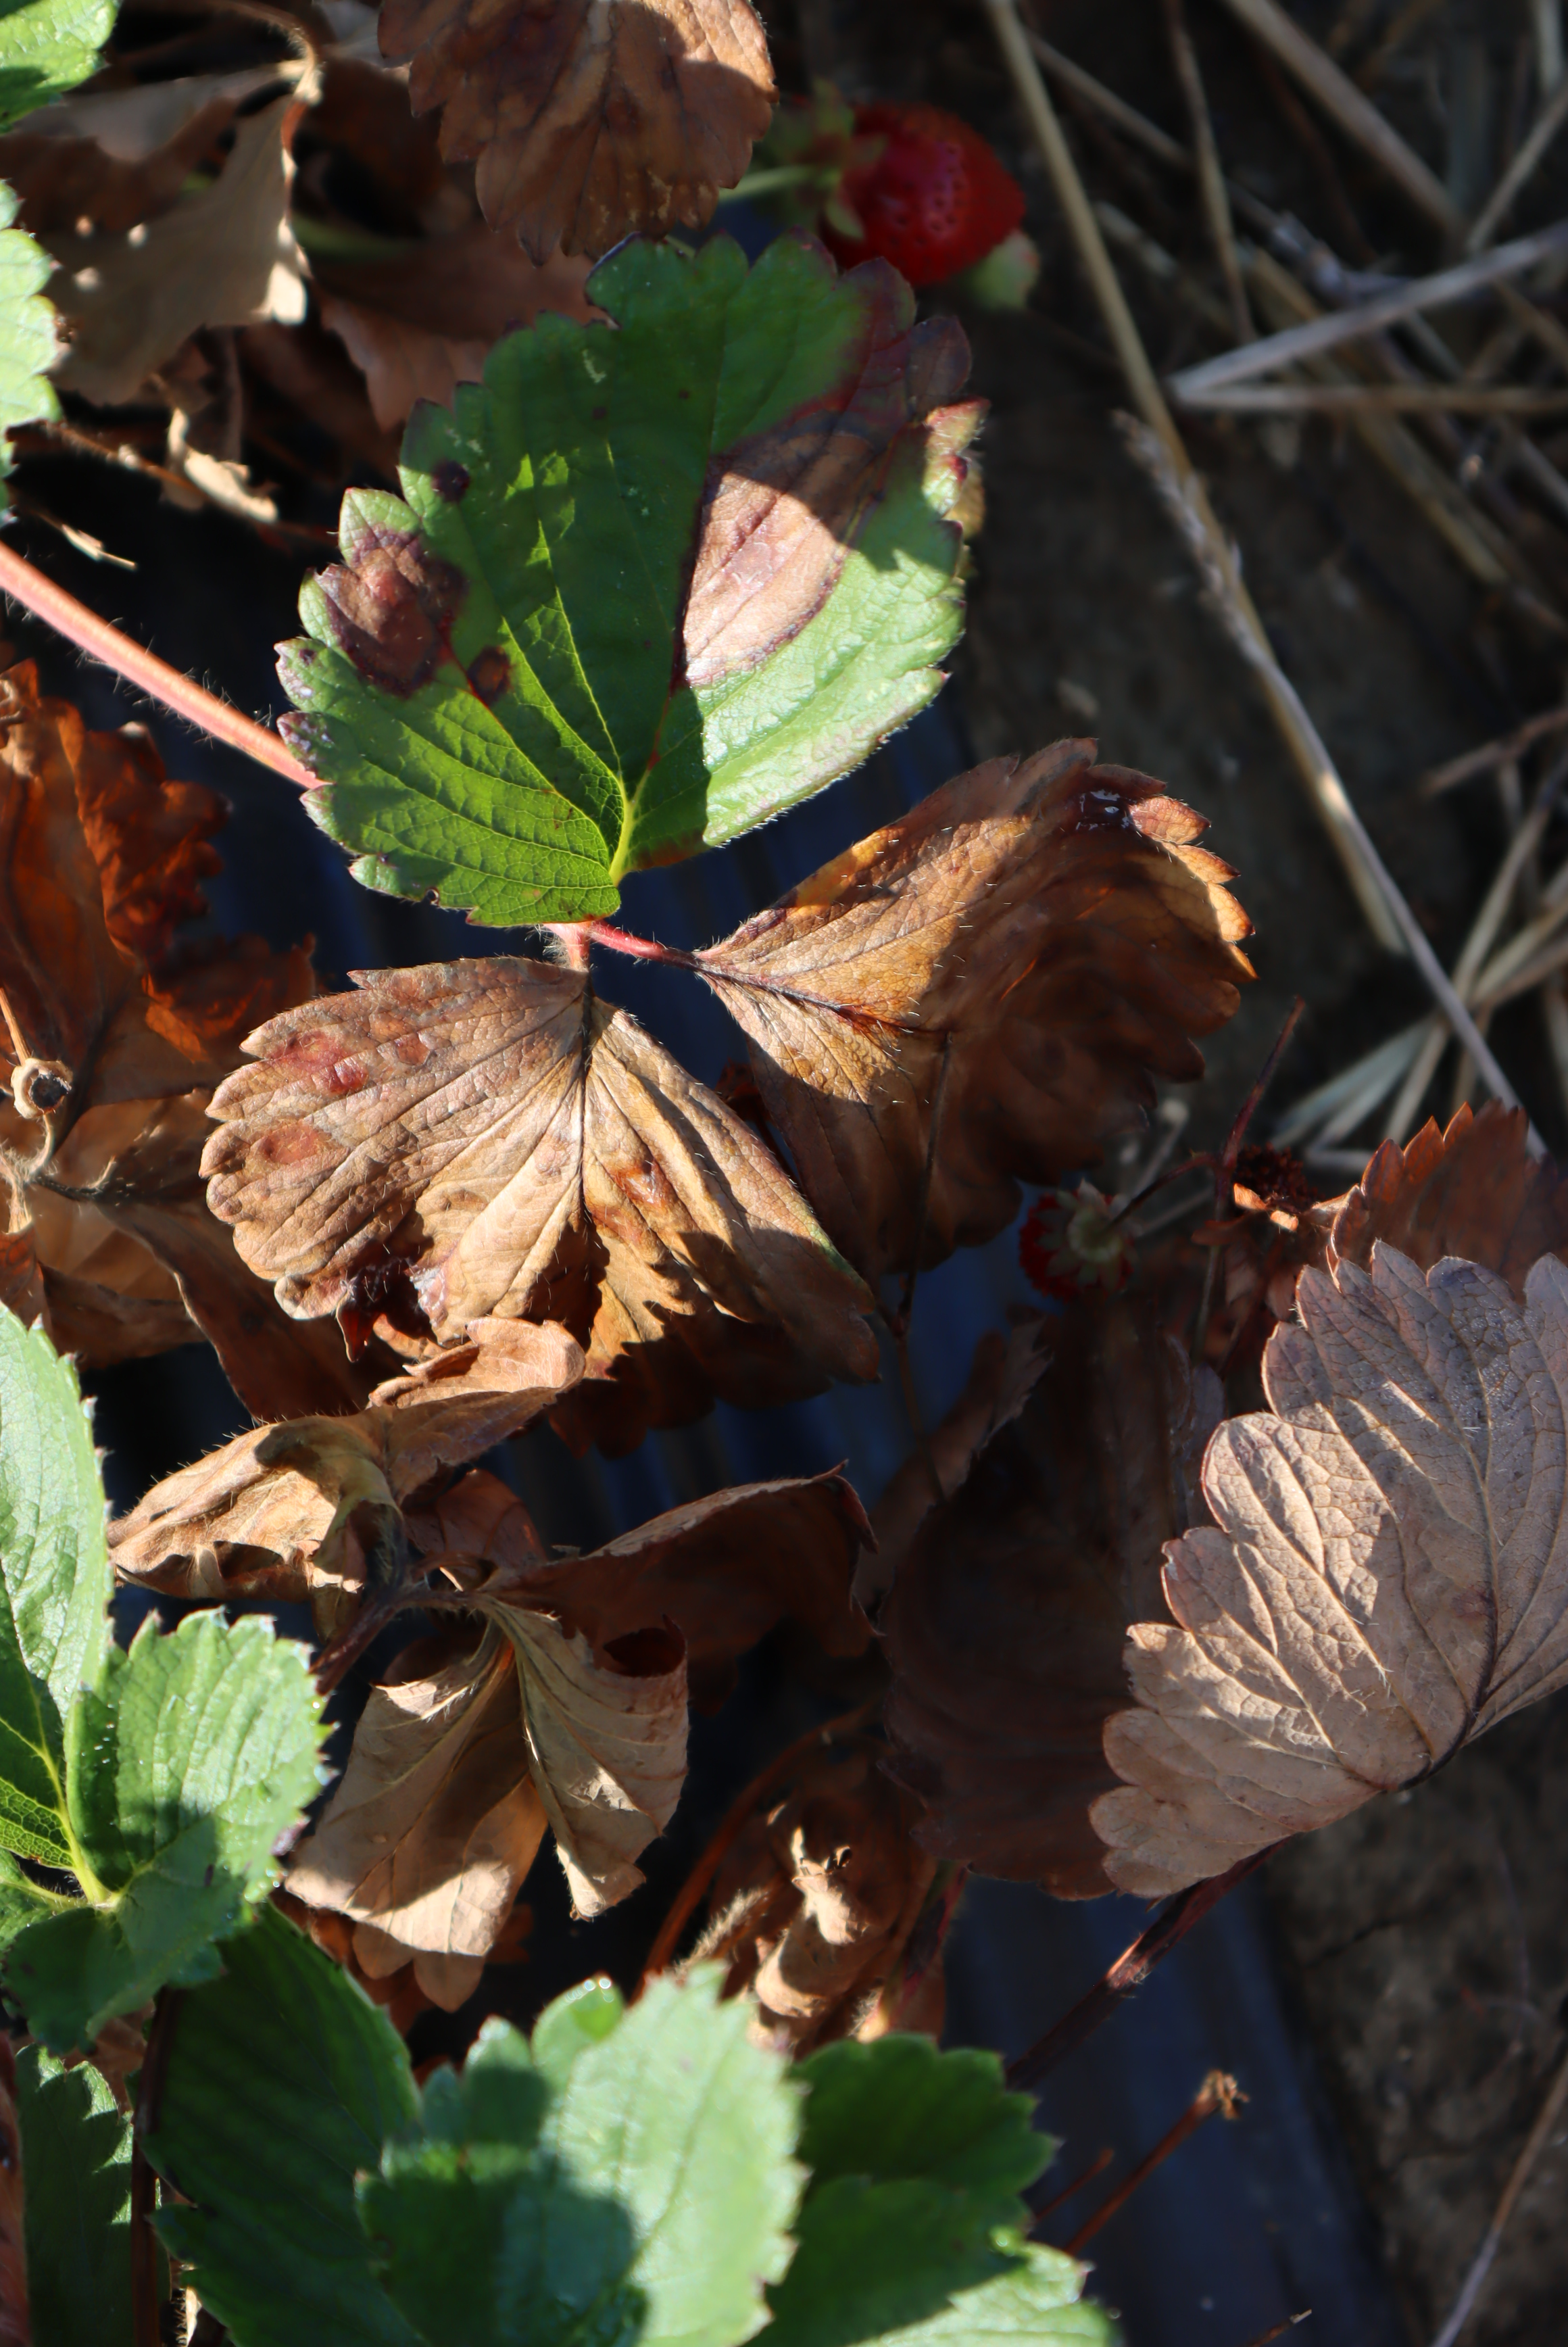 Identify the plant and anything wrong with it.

strawberry, leaf scorch
